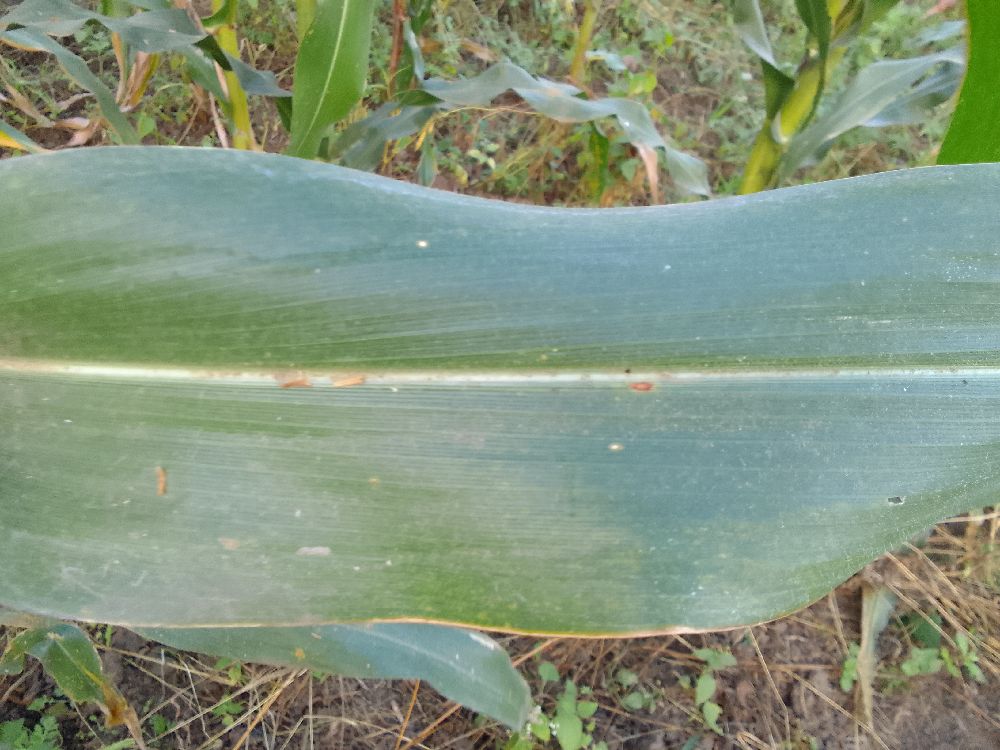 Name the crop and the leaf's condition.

maize, healthy
